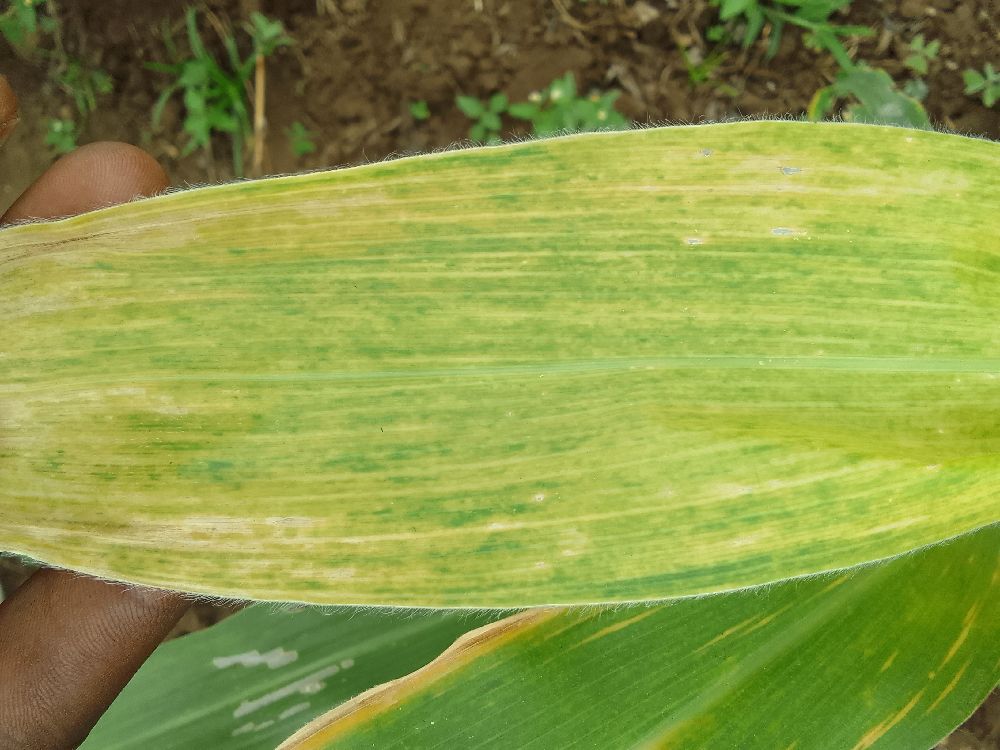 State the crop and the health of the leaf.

maize, maize lethal necrosis
